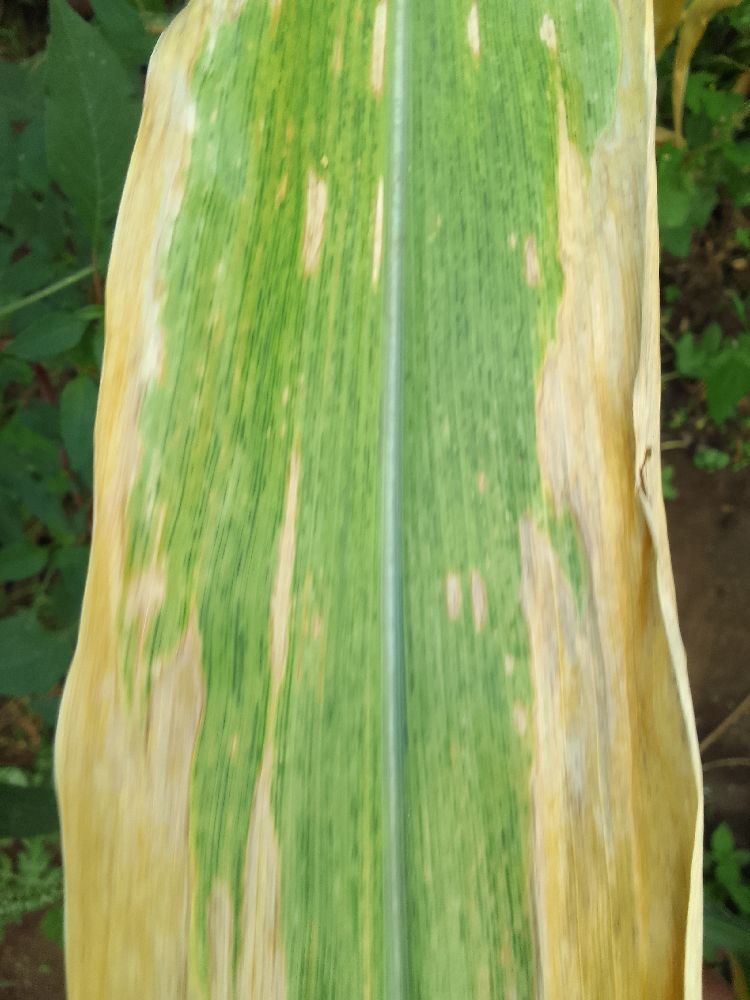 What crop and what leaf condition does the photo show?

maize, maize lethal necrosis
